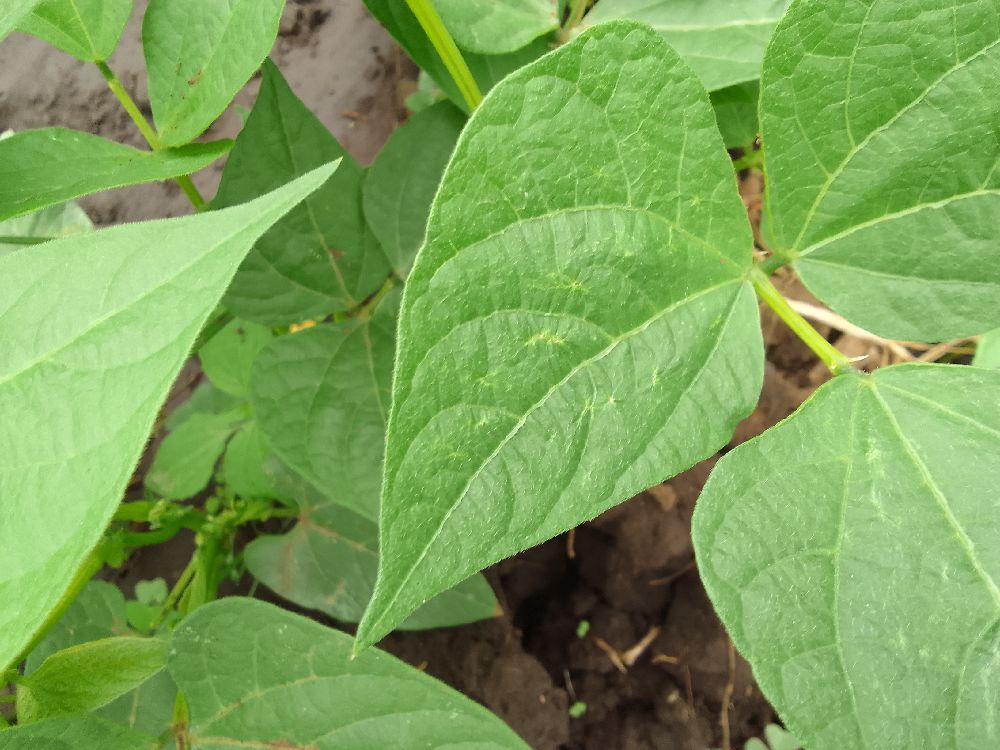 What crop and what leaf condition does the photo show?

common bean, healthy
